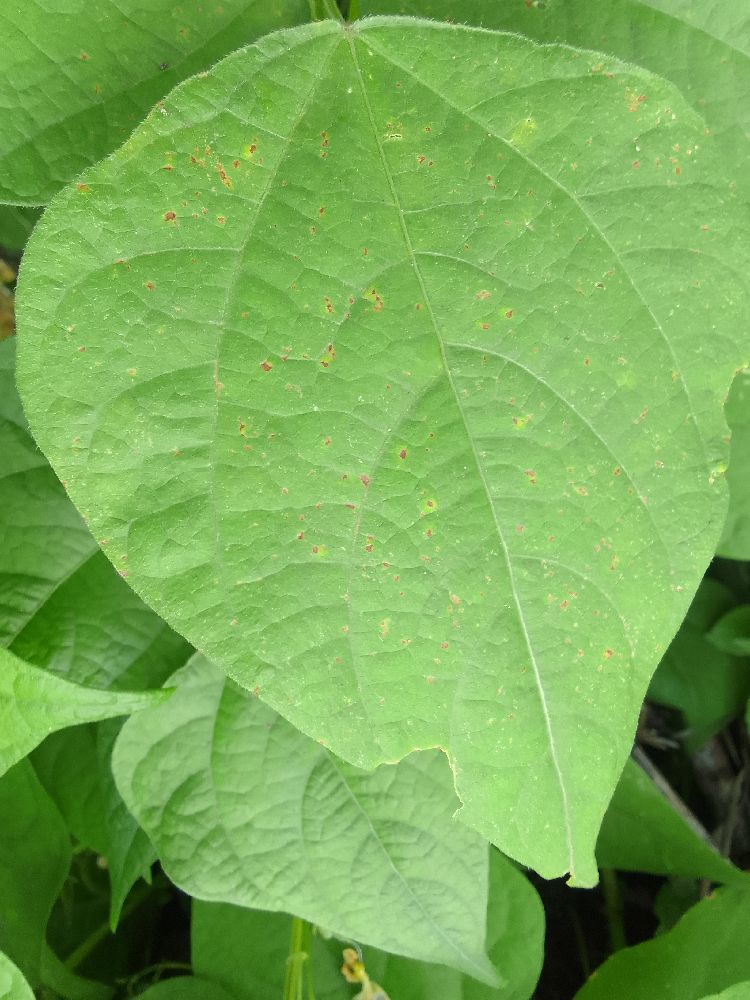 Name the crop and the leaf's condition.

common bean, healthy
